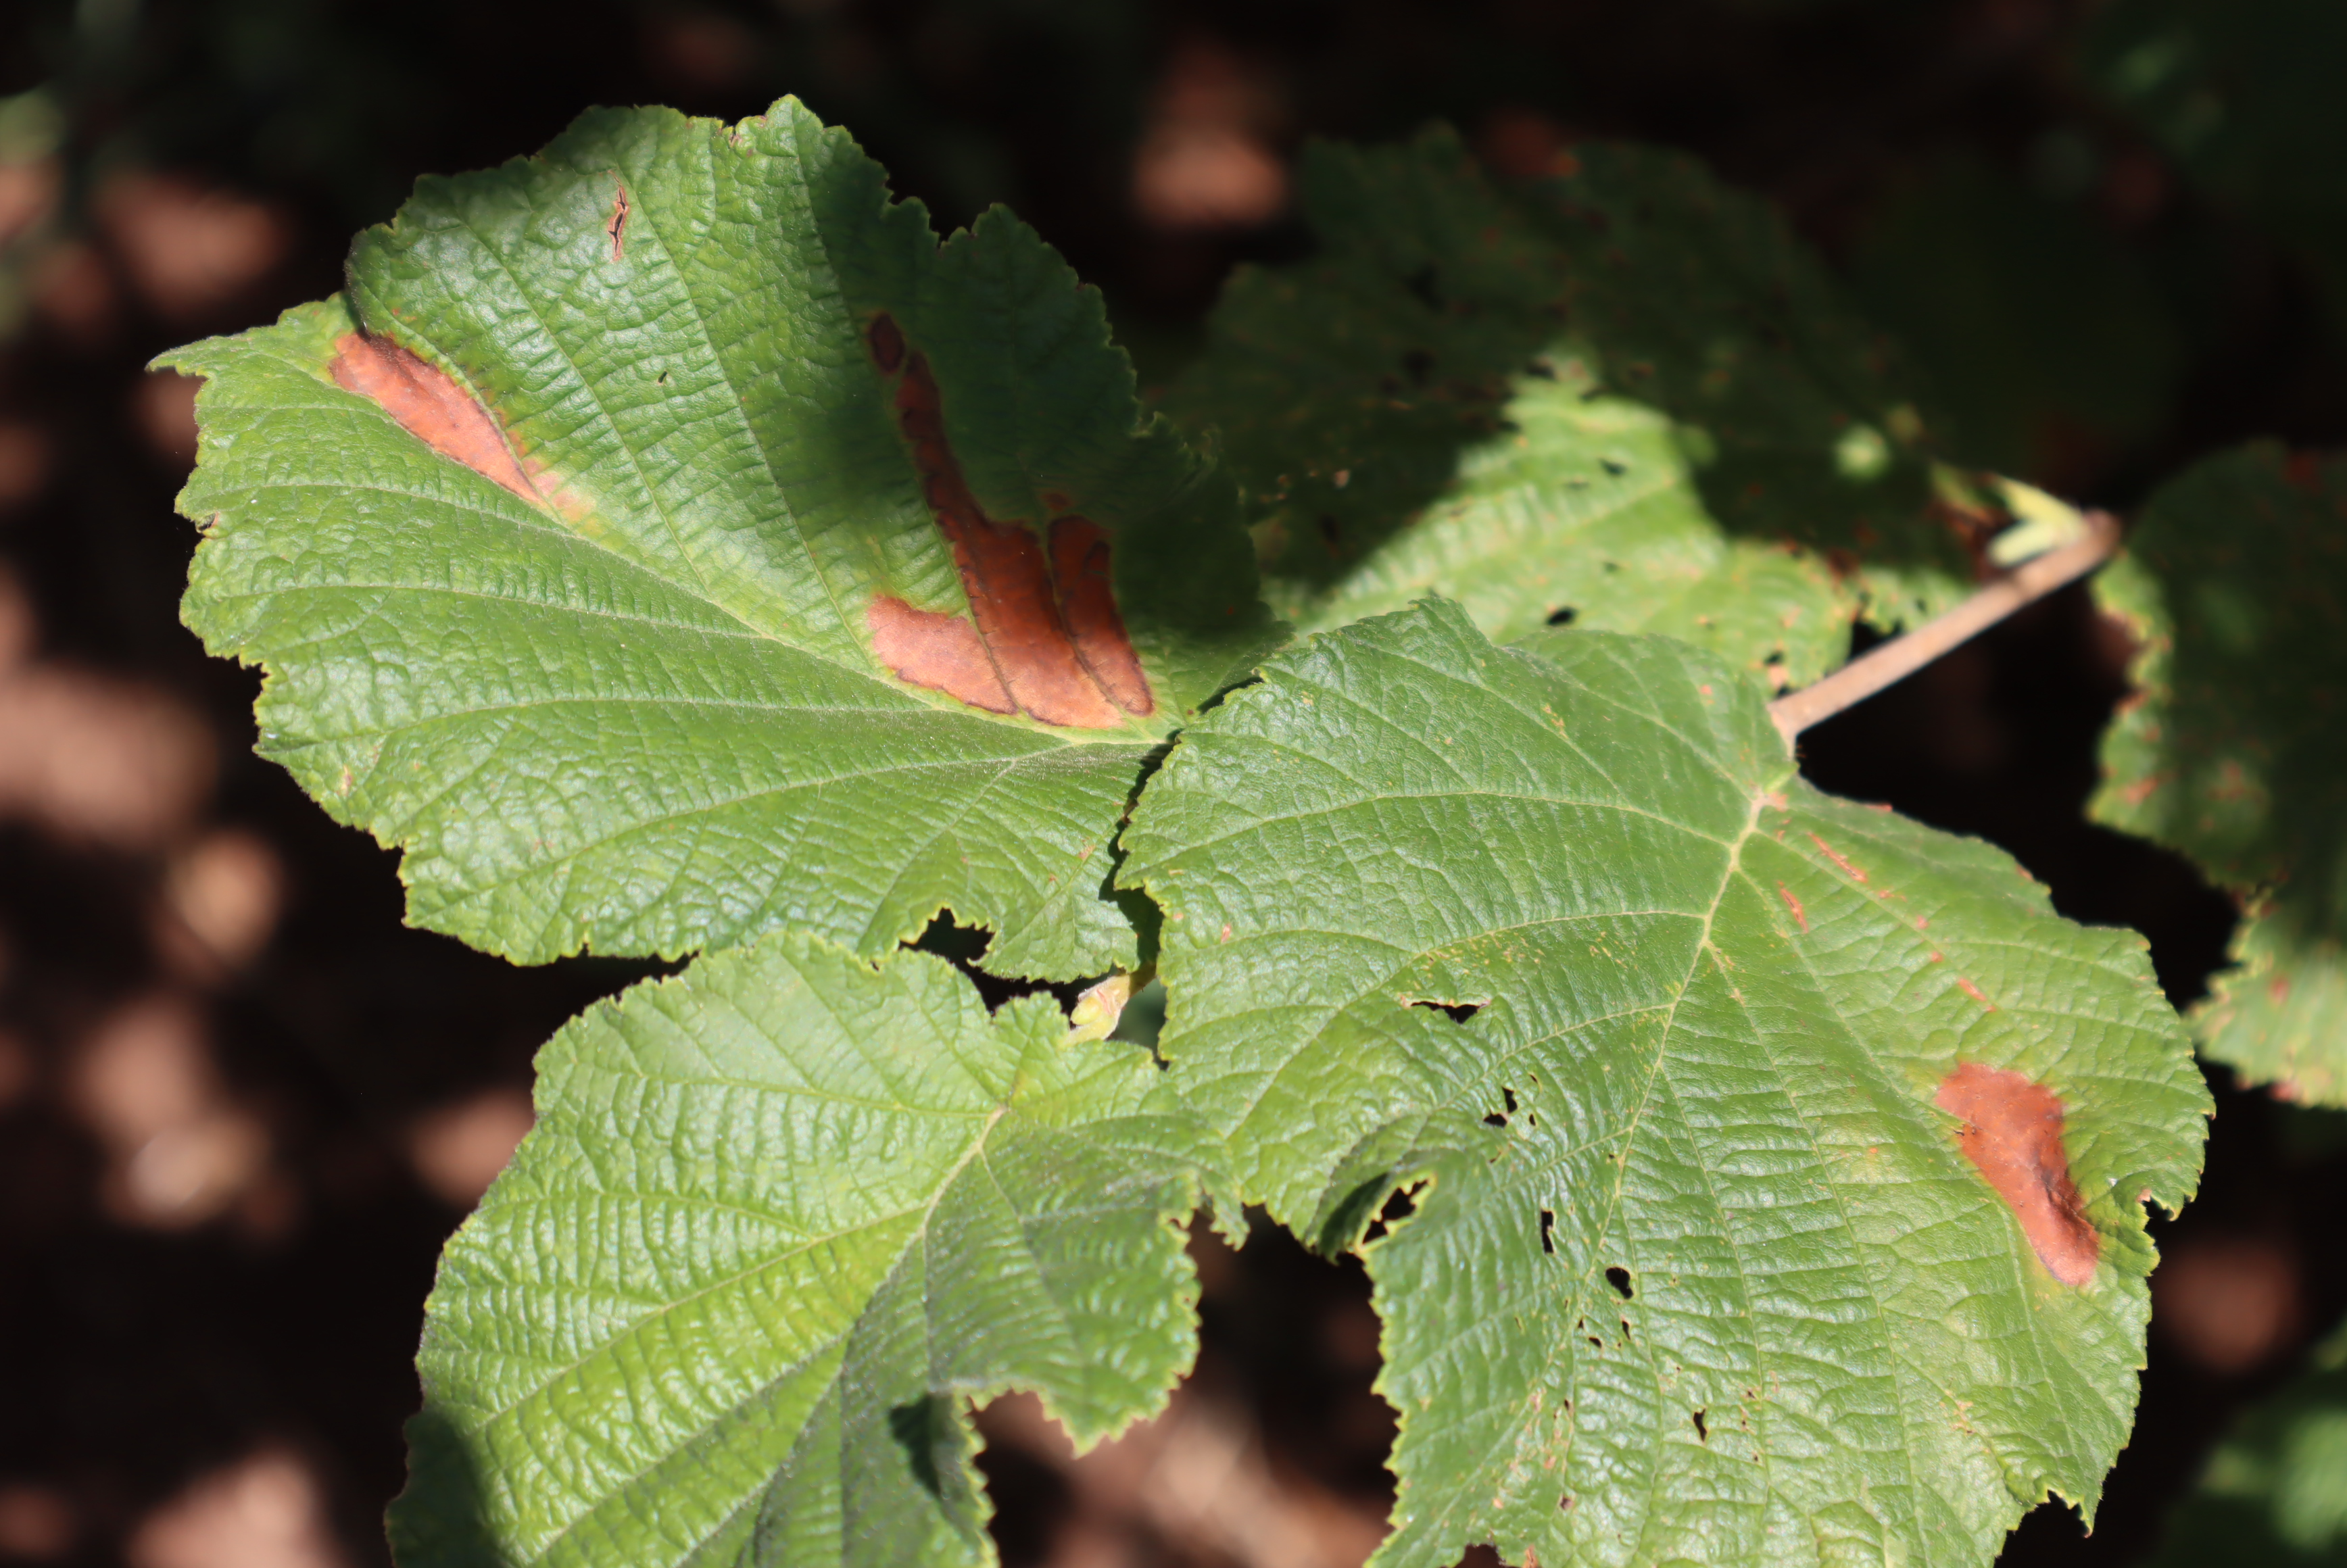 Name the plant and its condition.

hazel, bacterial spot, phytophagous, sunburn
